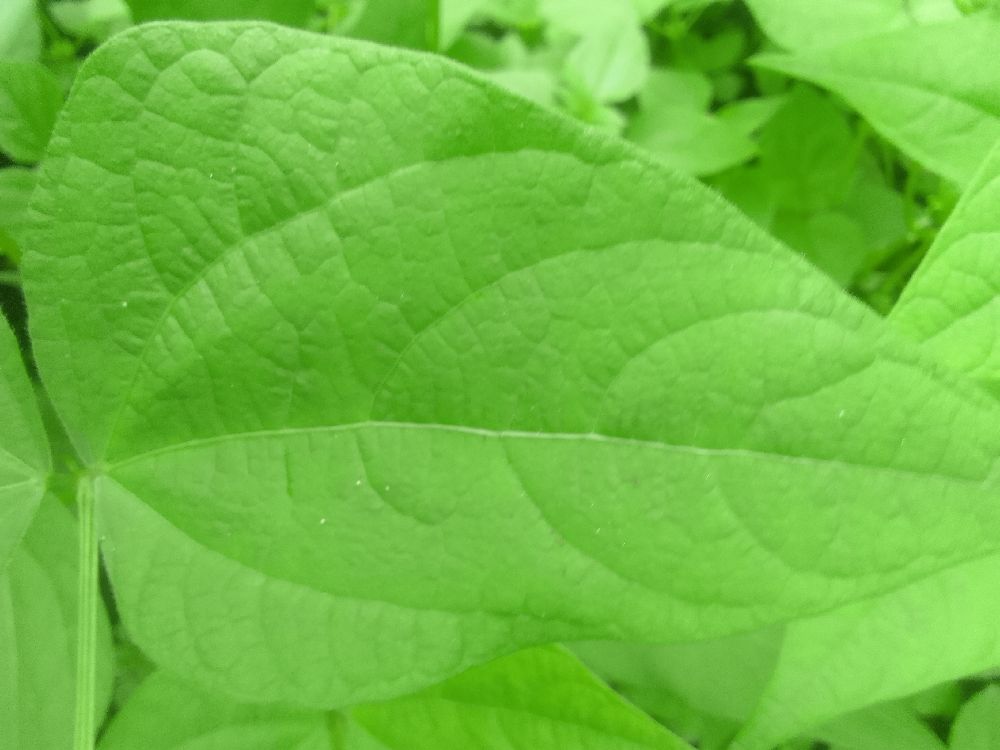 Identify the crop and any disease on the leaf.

common bean, healthy
